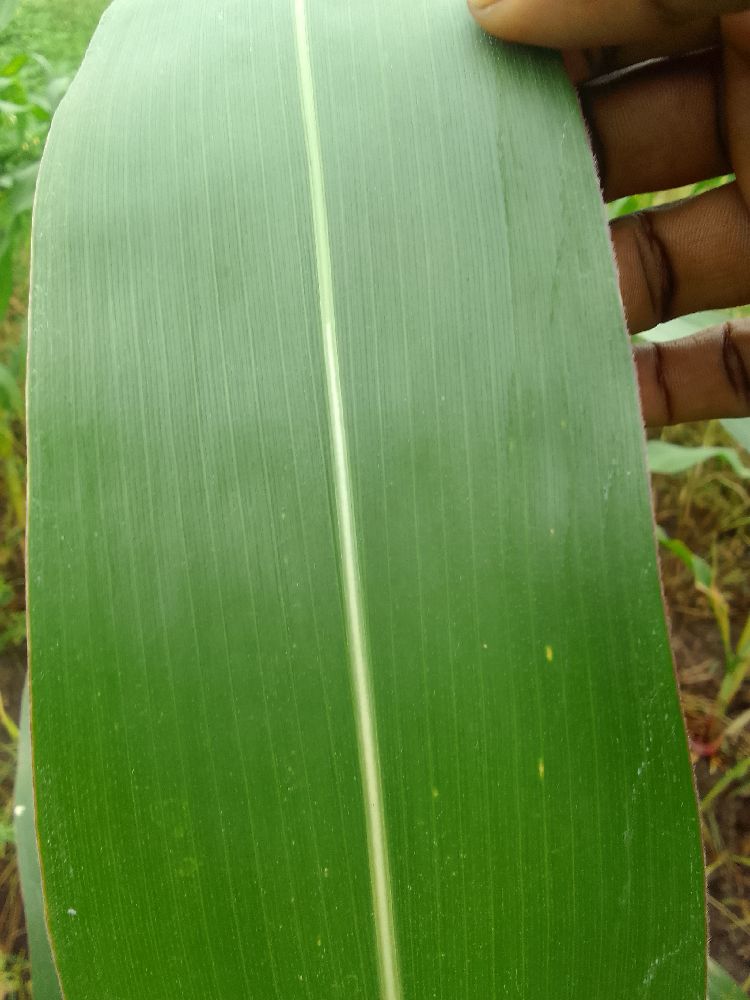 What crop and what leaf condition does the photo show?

maize, healthy
